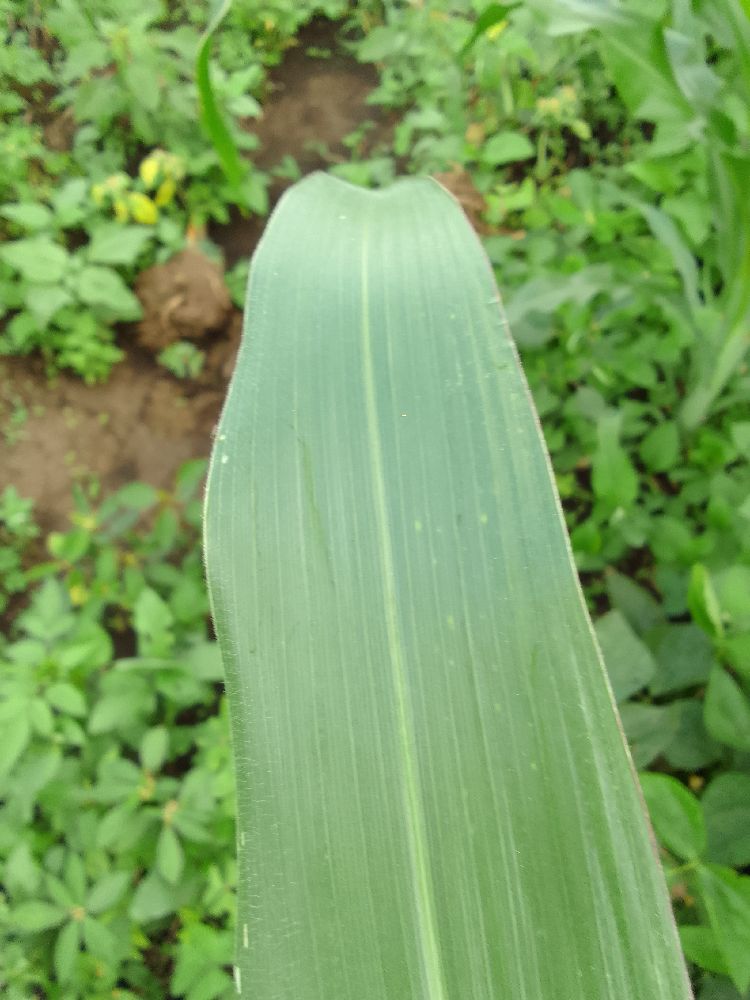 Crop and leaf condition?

maize, healthy
